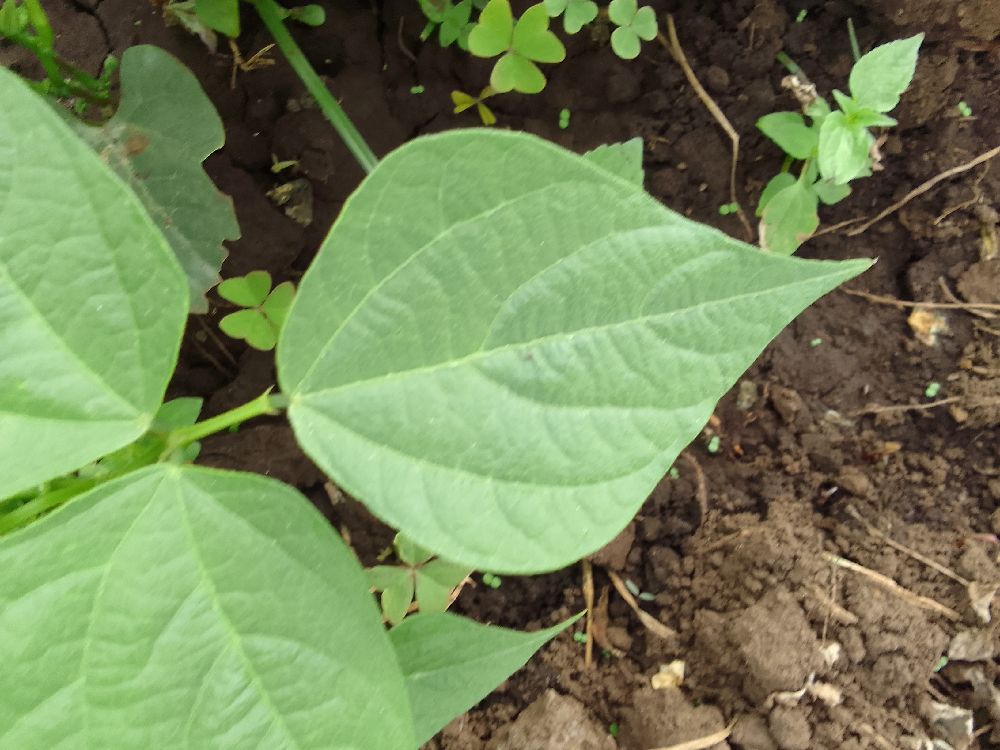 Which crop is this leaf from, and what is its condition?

common bean, healthy
